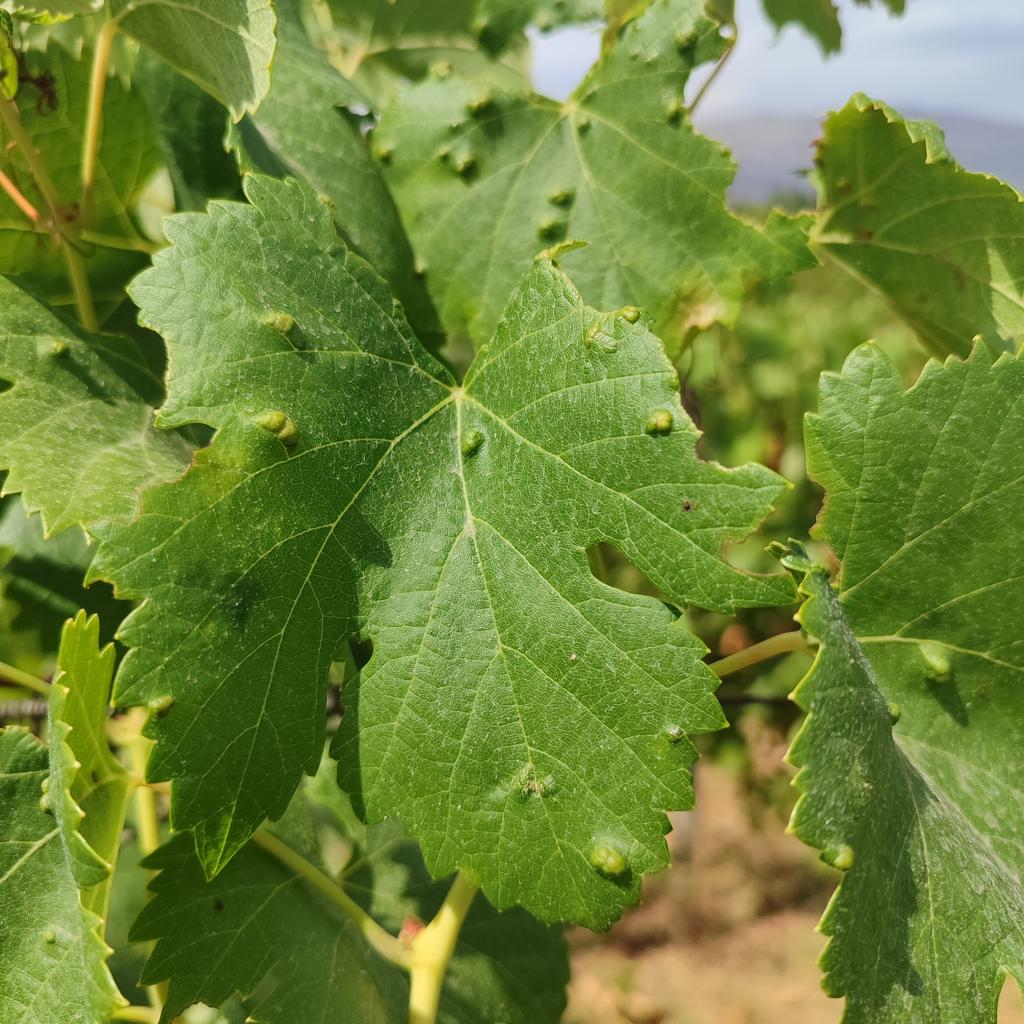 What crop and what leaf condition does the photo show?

grapevine, erineum mite
